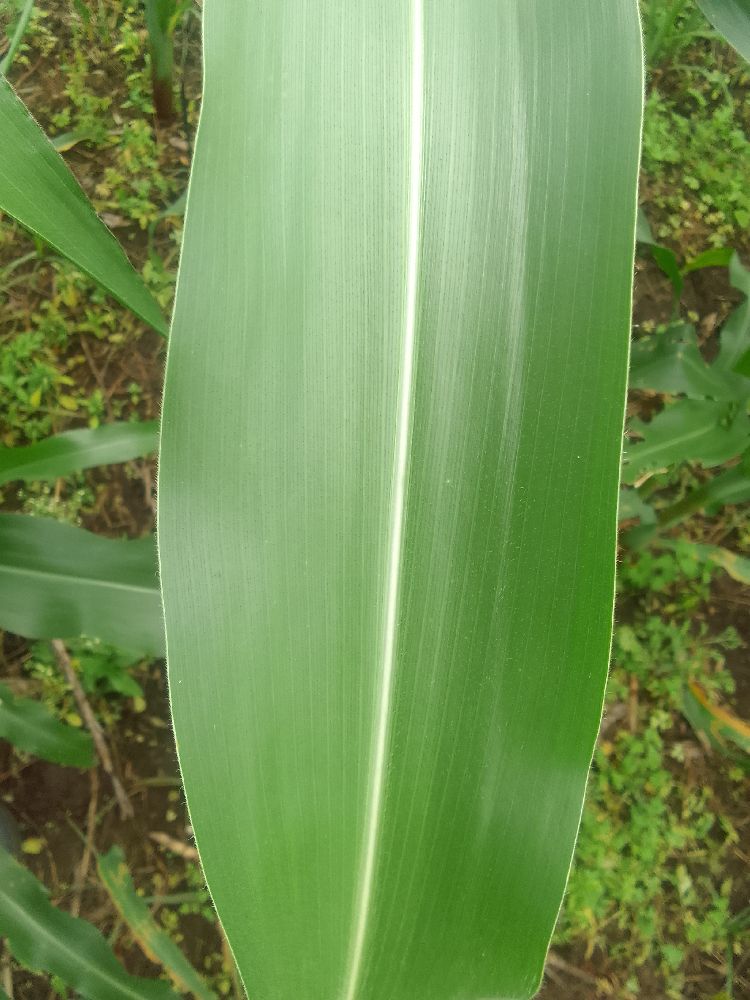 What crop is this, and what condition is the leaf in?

maize, healthy
